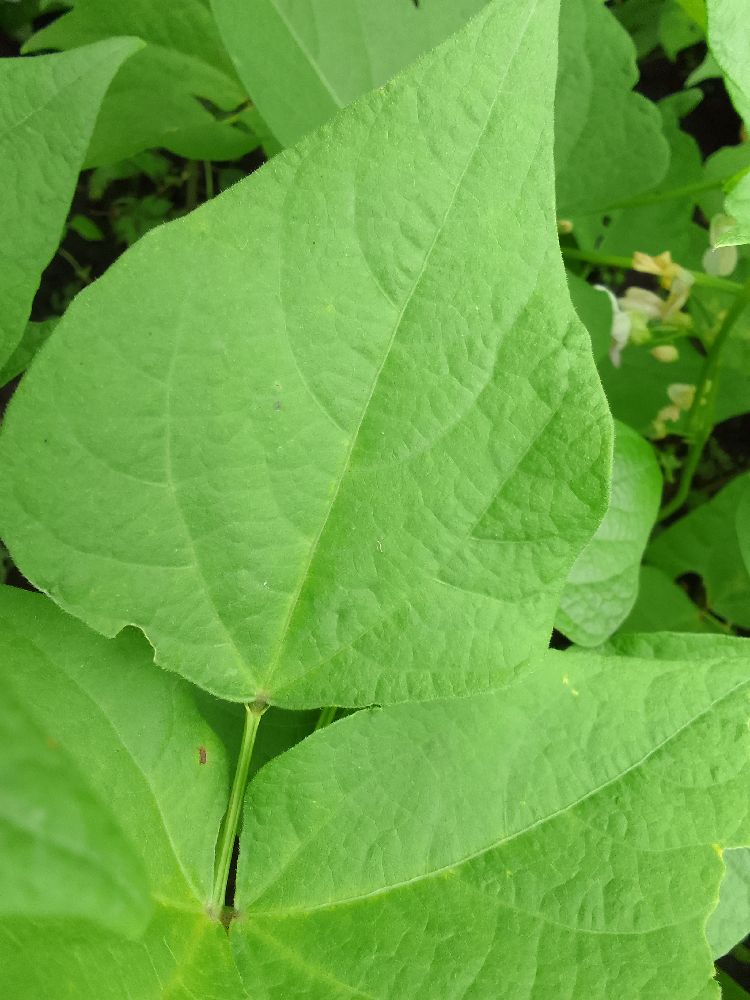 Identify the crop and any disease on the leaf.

common bean, healthy
